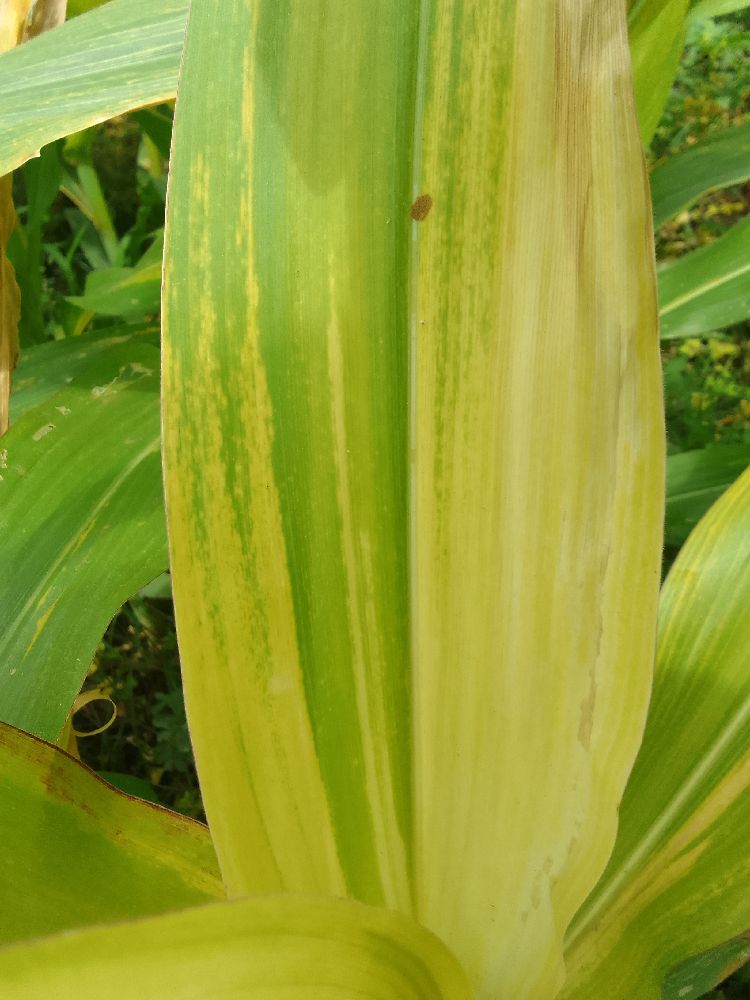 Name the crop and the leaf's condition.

maize, maize lethal necrosis
